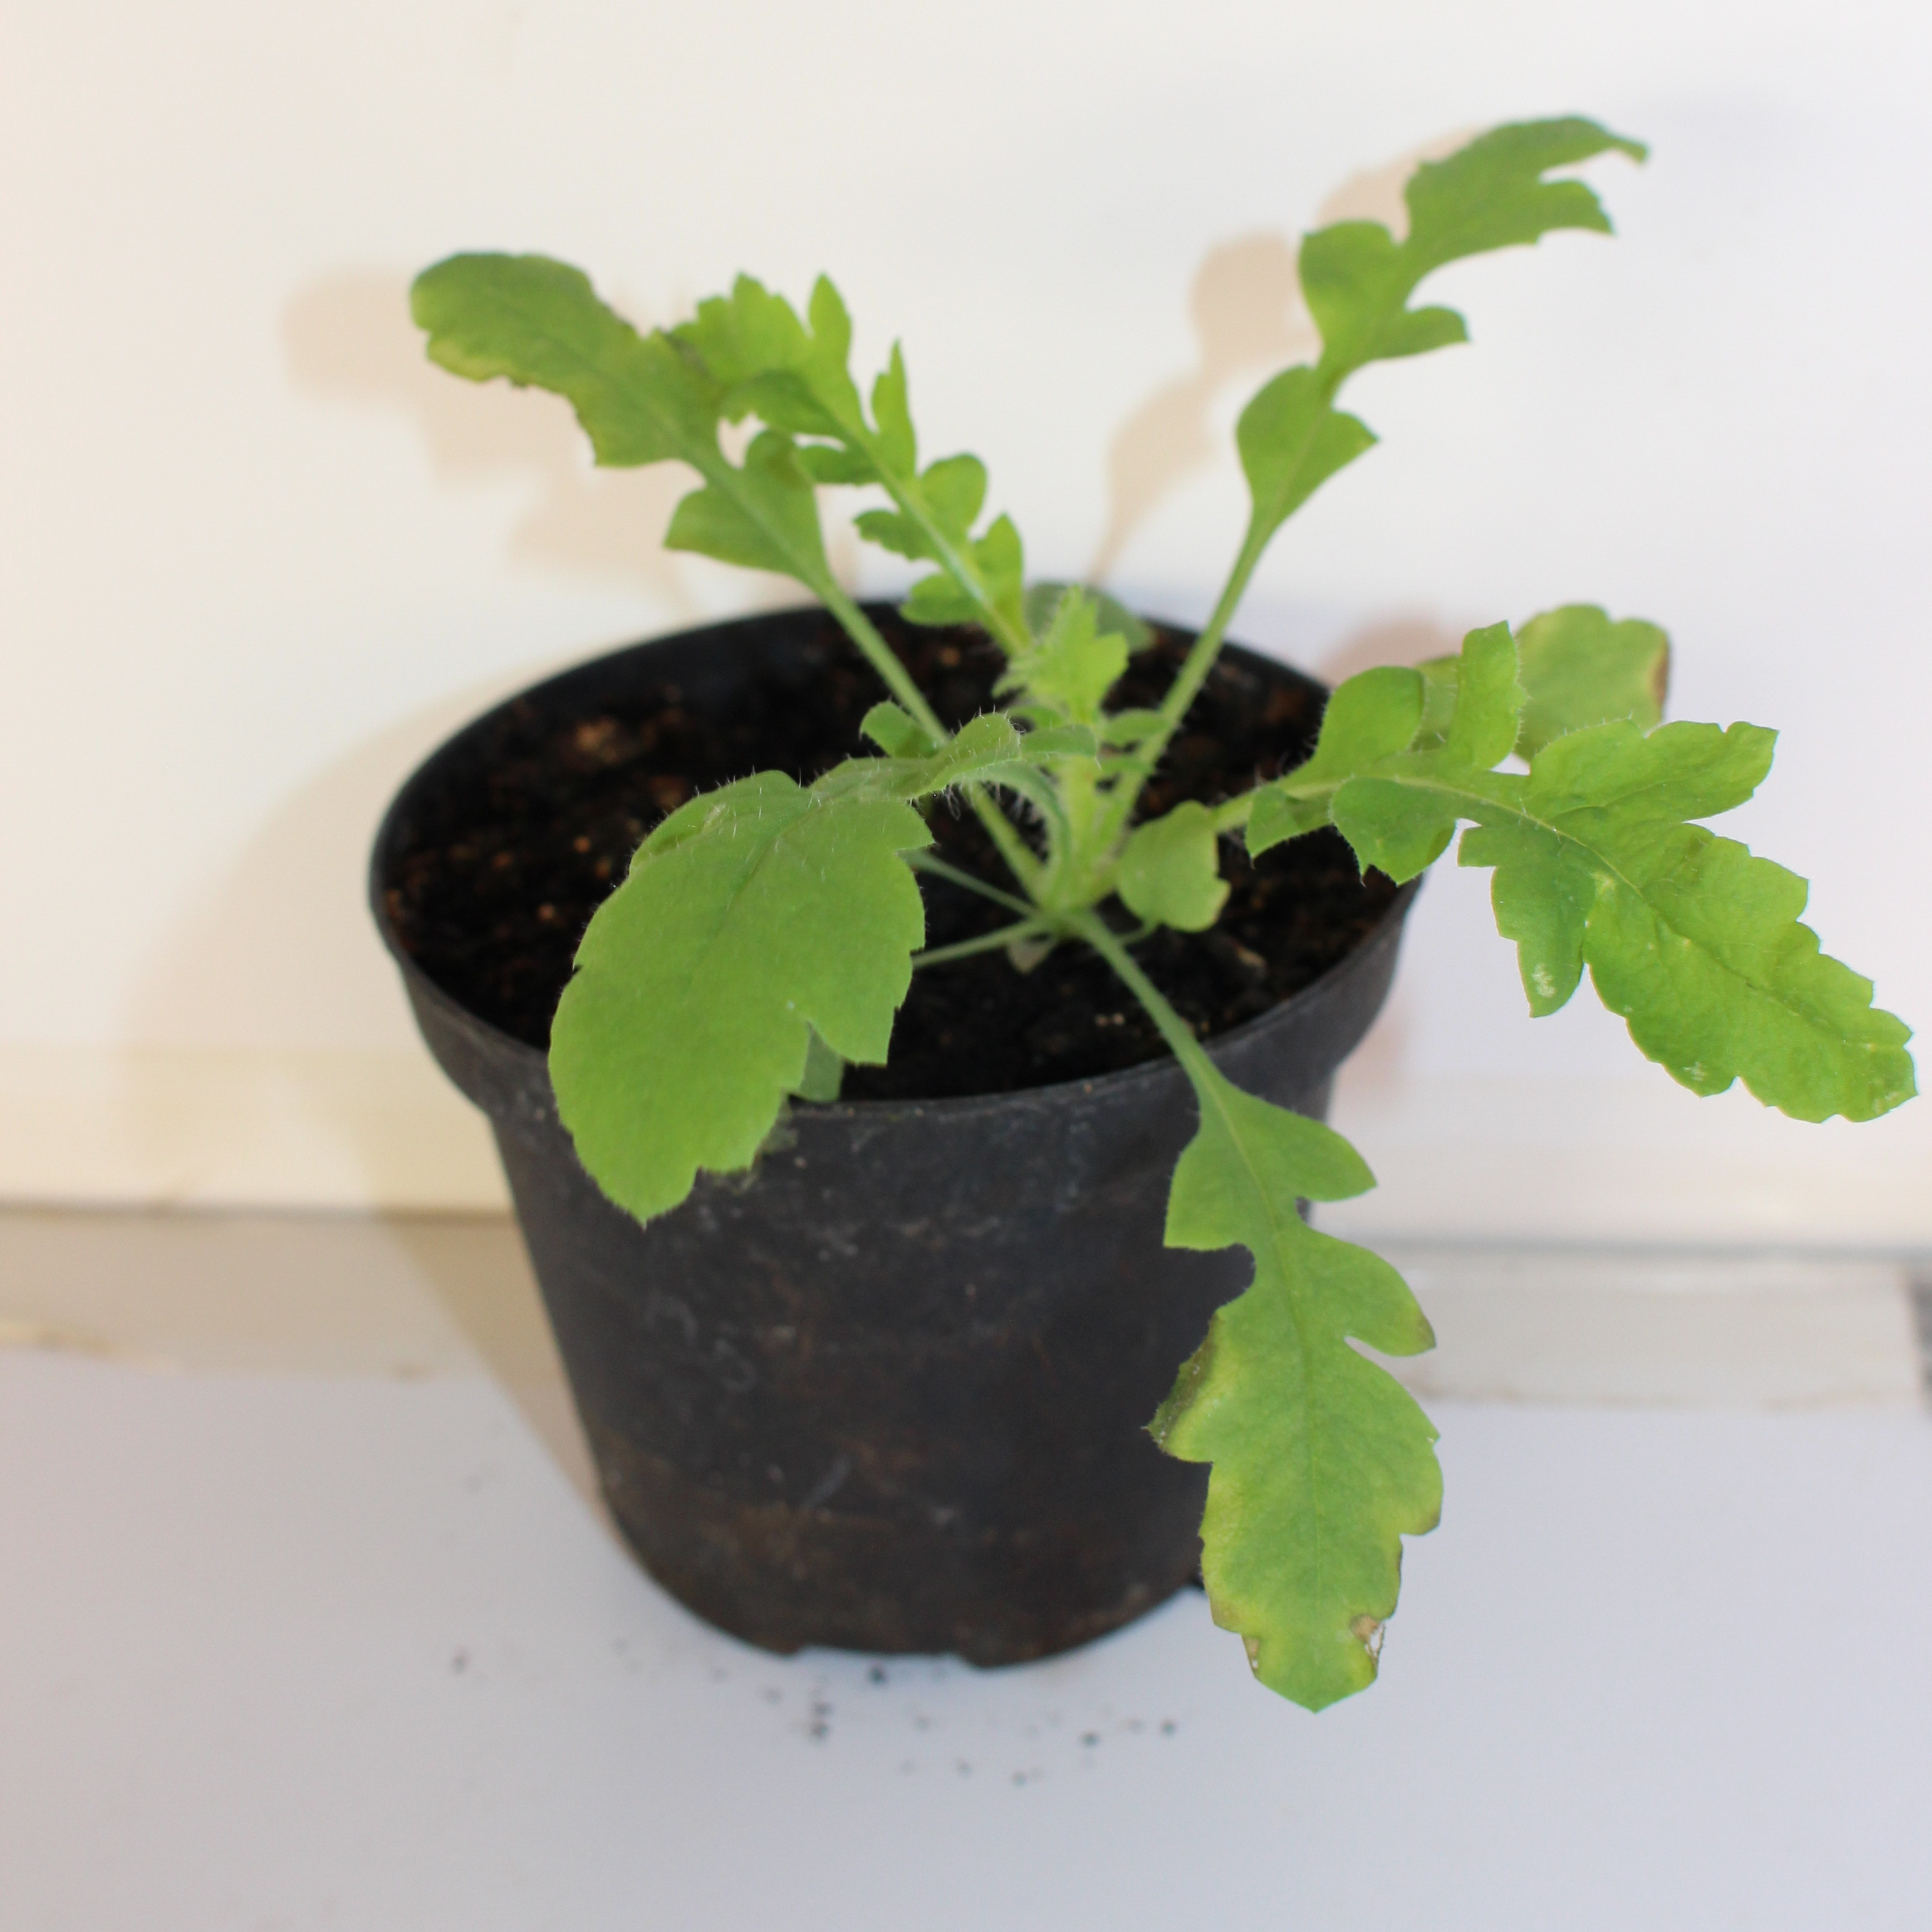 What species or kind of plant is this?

Papaver rhoeas
